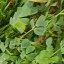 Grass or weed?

unstructured weed
